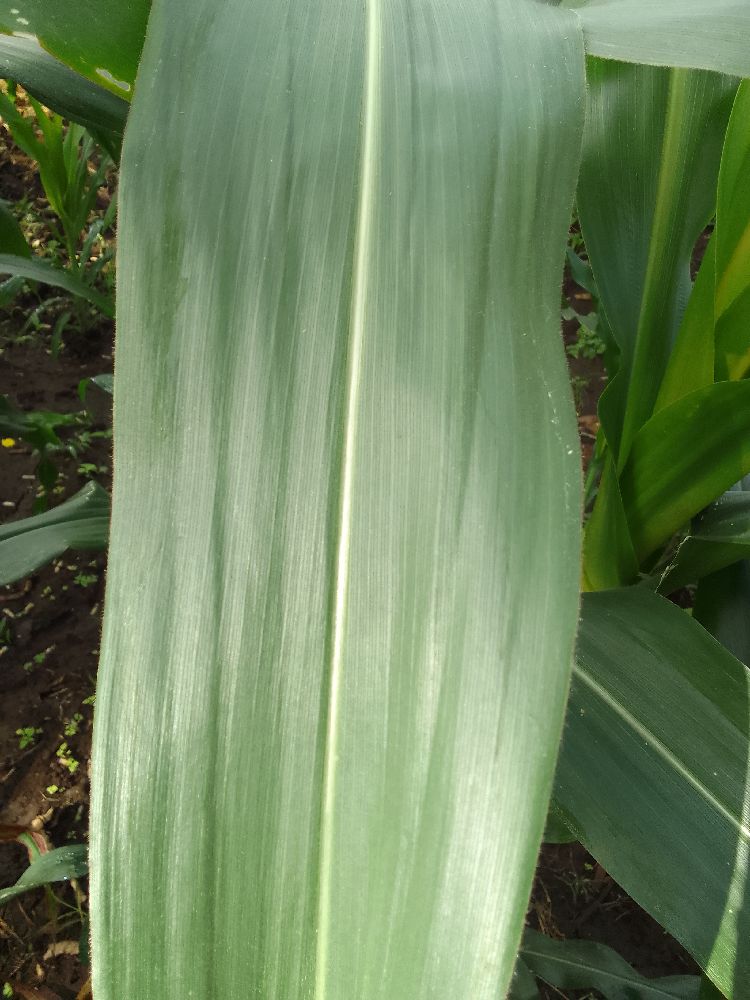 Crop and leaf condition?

maize, healthy
